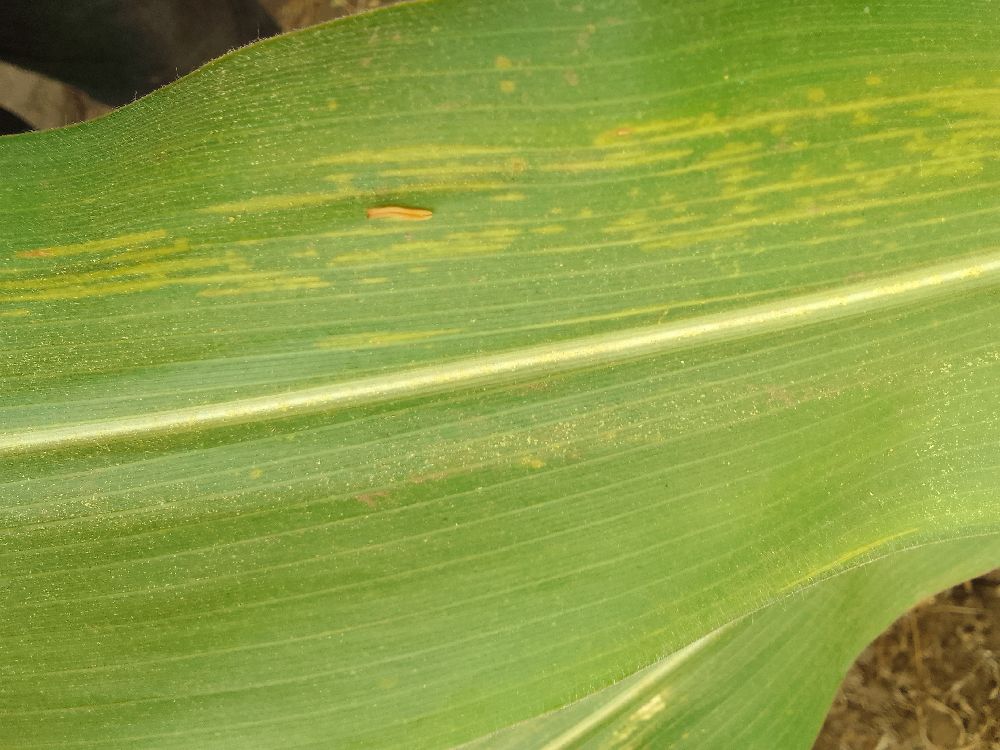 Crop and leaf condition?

maize, maize lethal necrosis
